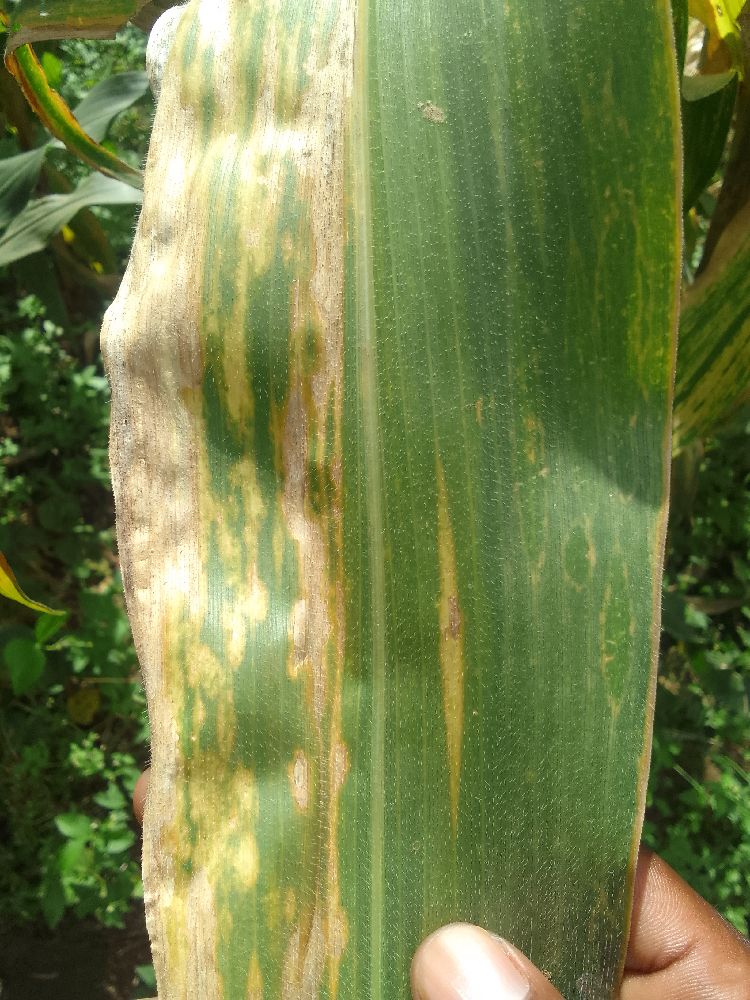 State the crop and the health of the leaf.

maize, maize lethal necrosis
